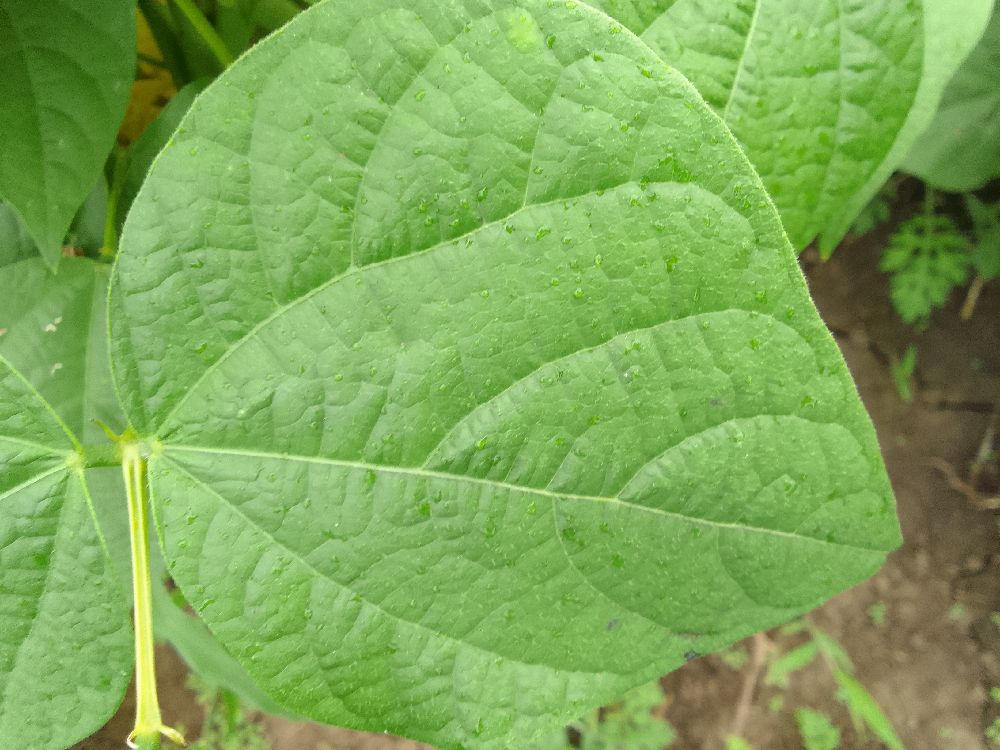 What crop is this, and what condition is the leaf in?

common bean, healthy
